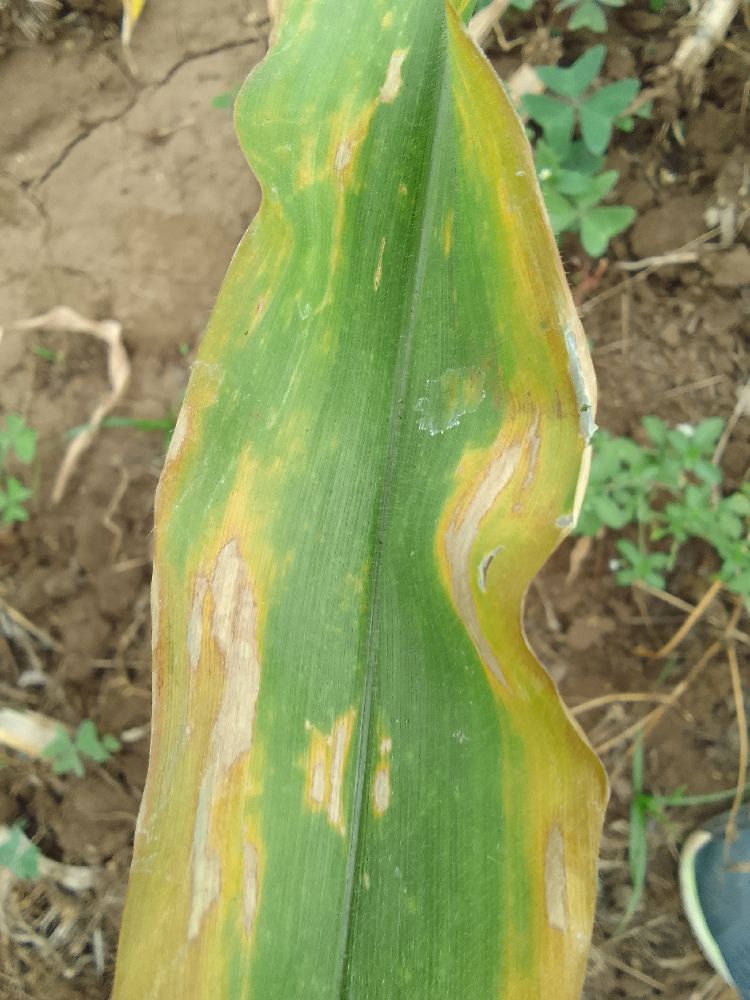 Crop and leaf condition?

maize, maize lethal necrosis
